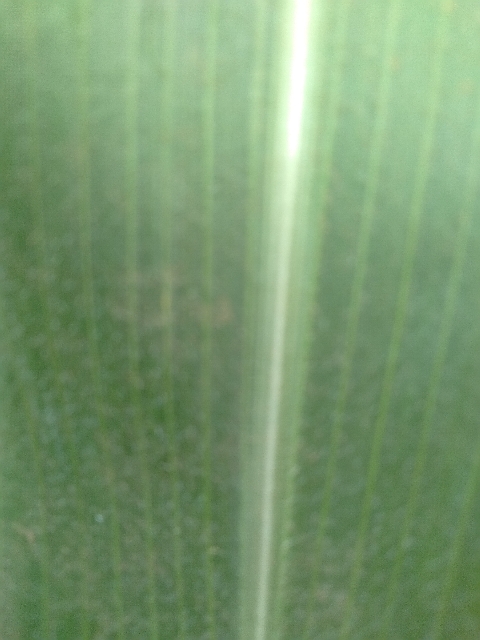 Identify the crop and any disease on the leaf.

maize, healthy
